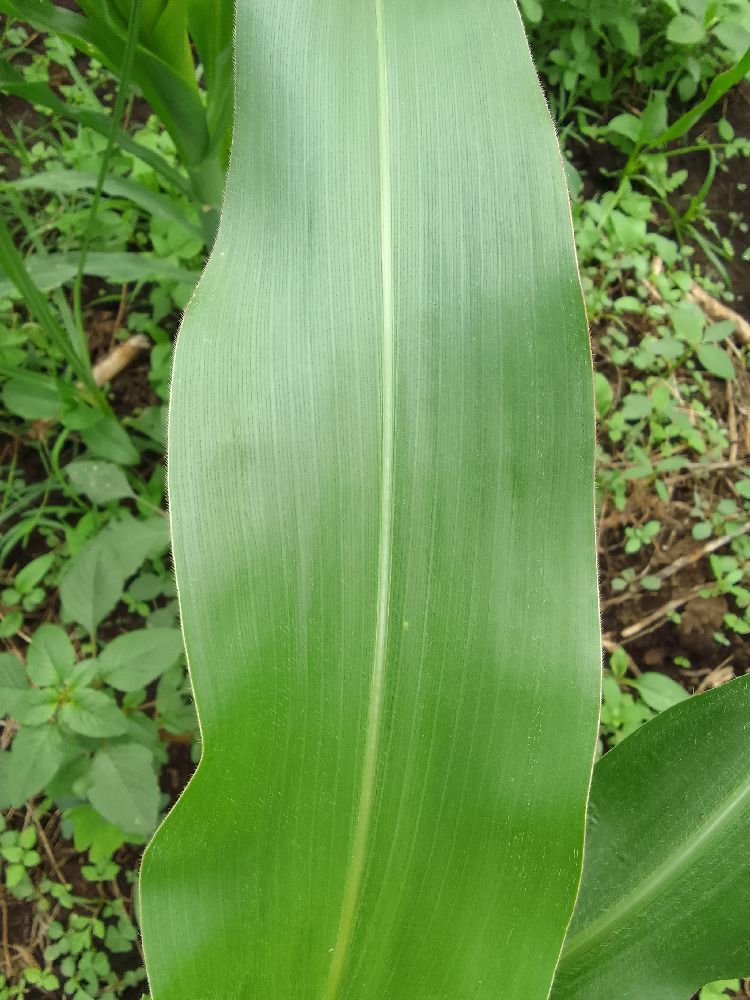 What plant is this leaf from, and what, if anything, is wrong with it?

maize, healthy
